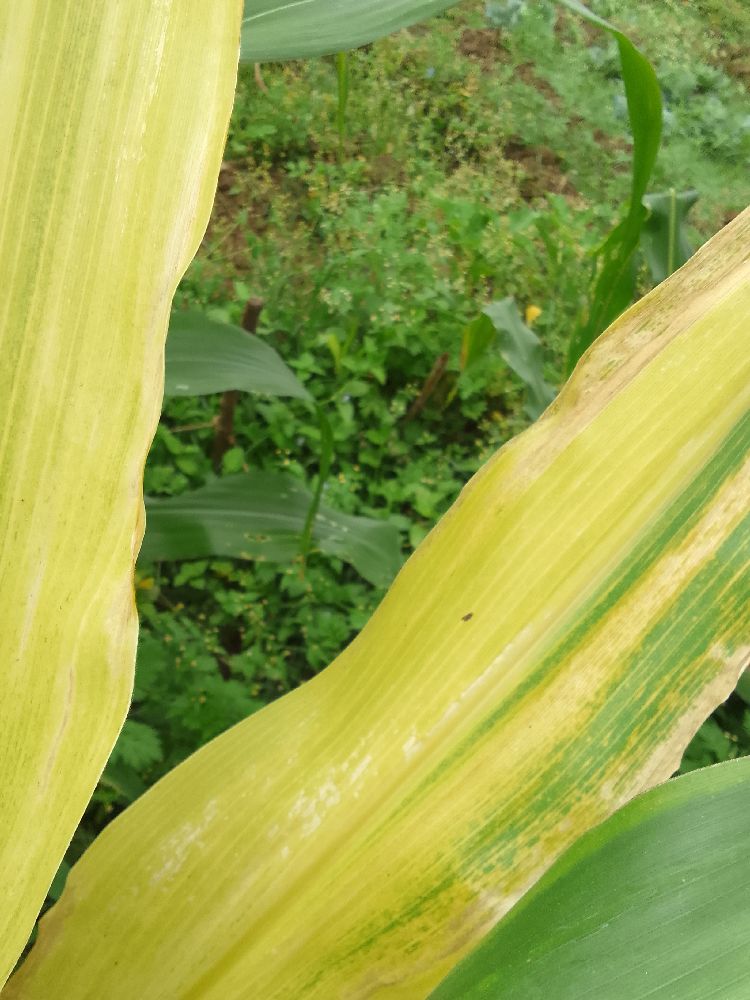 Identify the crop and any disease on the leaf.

maize, maize lethal necrosis
